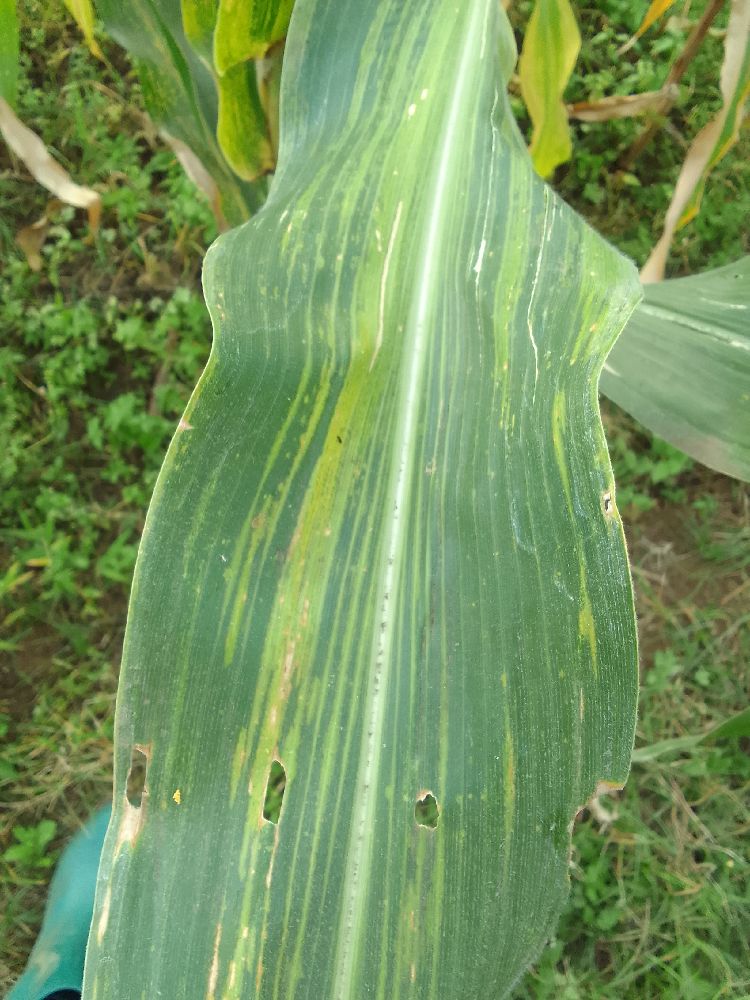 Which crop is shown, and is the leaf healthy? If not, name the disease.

maize, maize lethal necrosis
